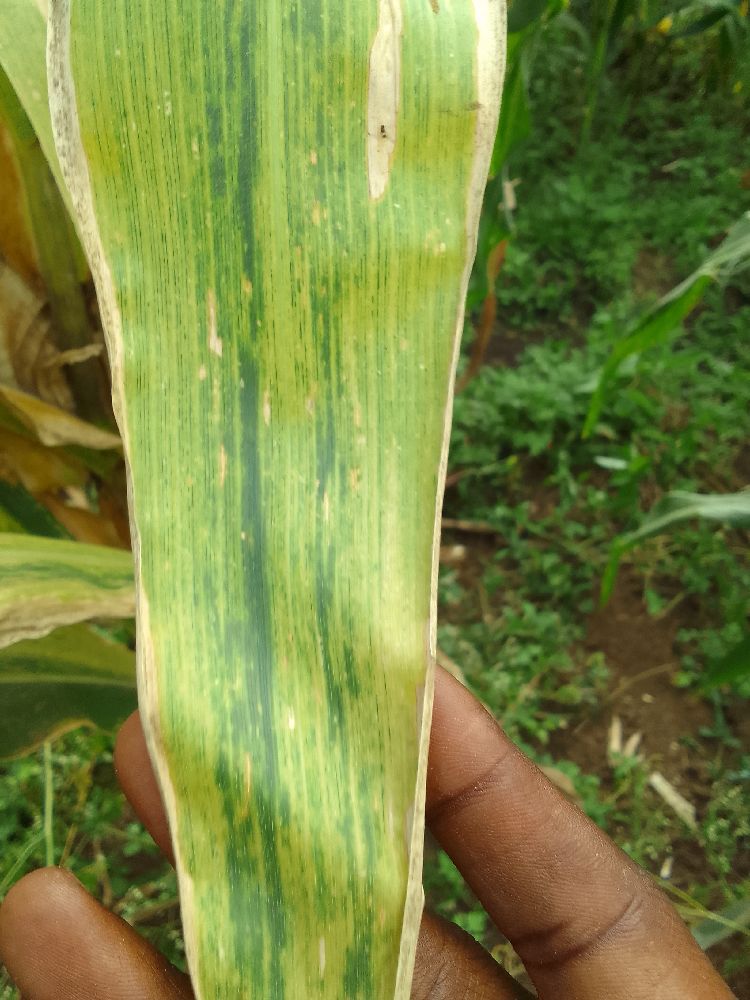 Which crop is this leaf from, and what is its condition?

maize, maize lethal necrosis
